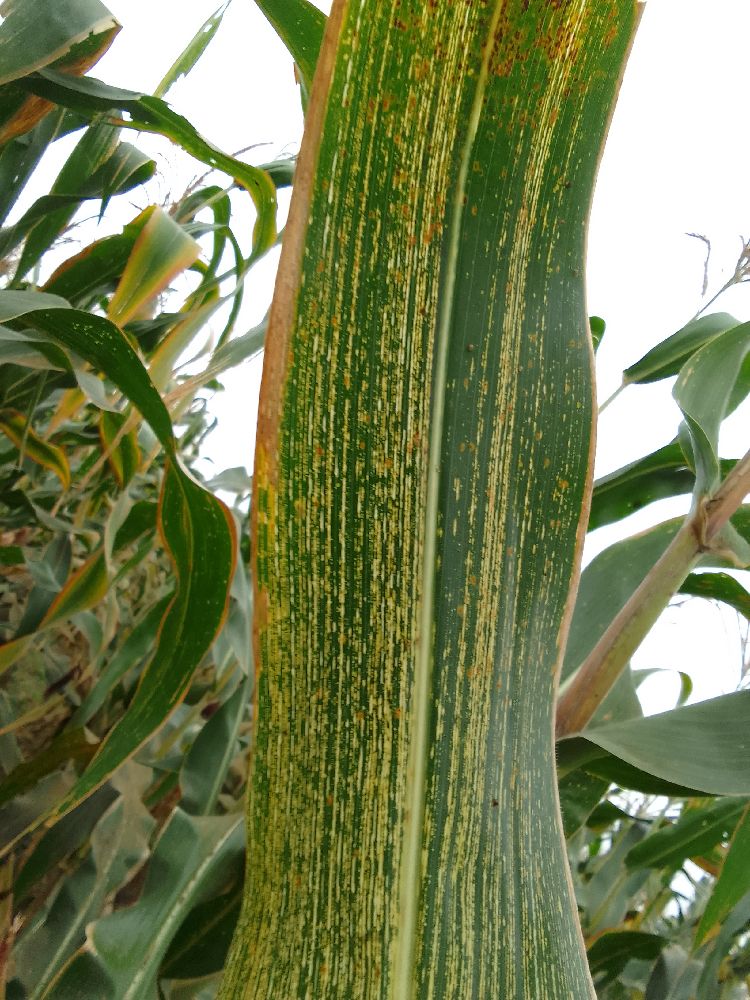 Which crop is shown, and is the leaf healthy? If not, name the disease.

maize, maize streak virus
